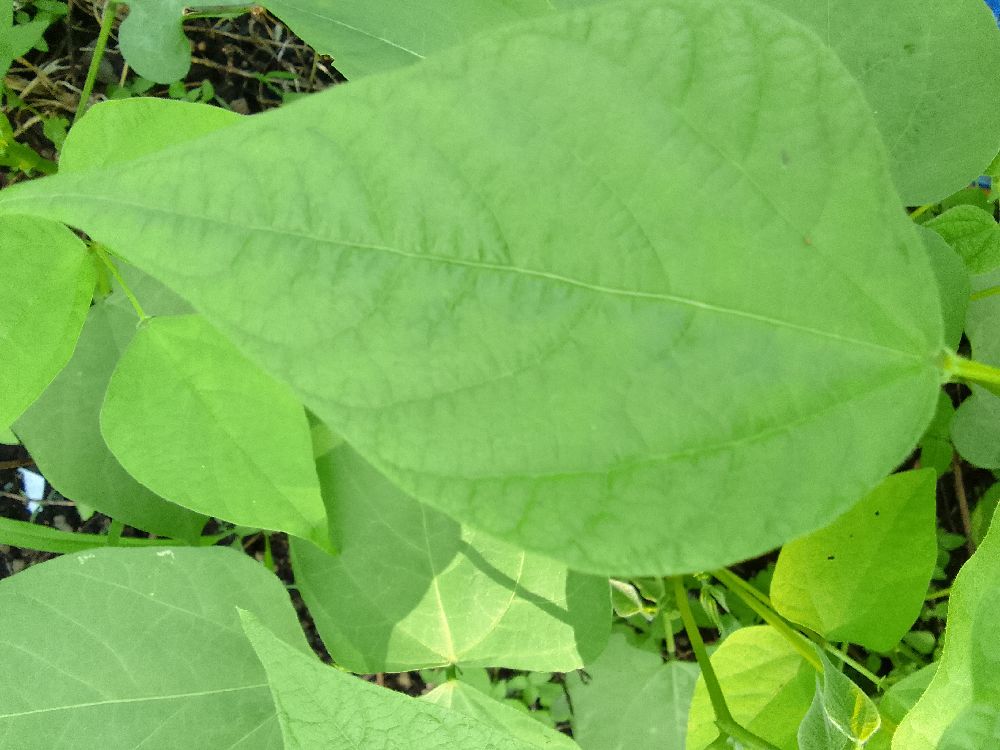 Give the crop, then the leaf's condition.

common bean, healthy
